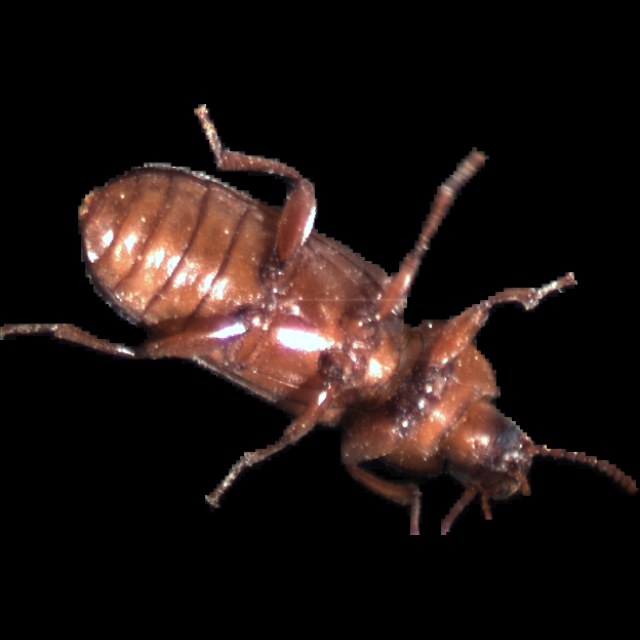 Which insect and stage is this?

mealworm beetle
